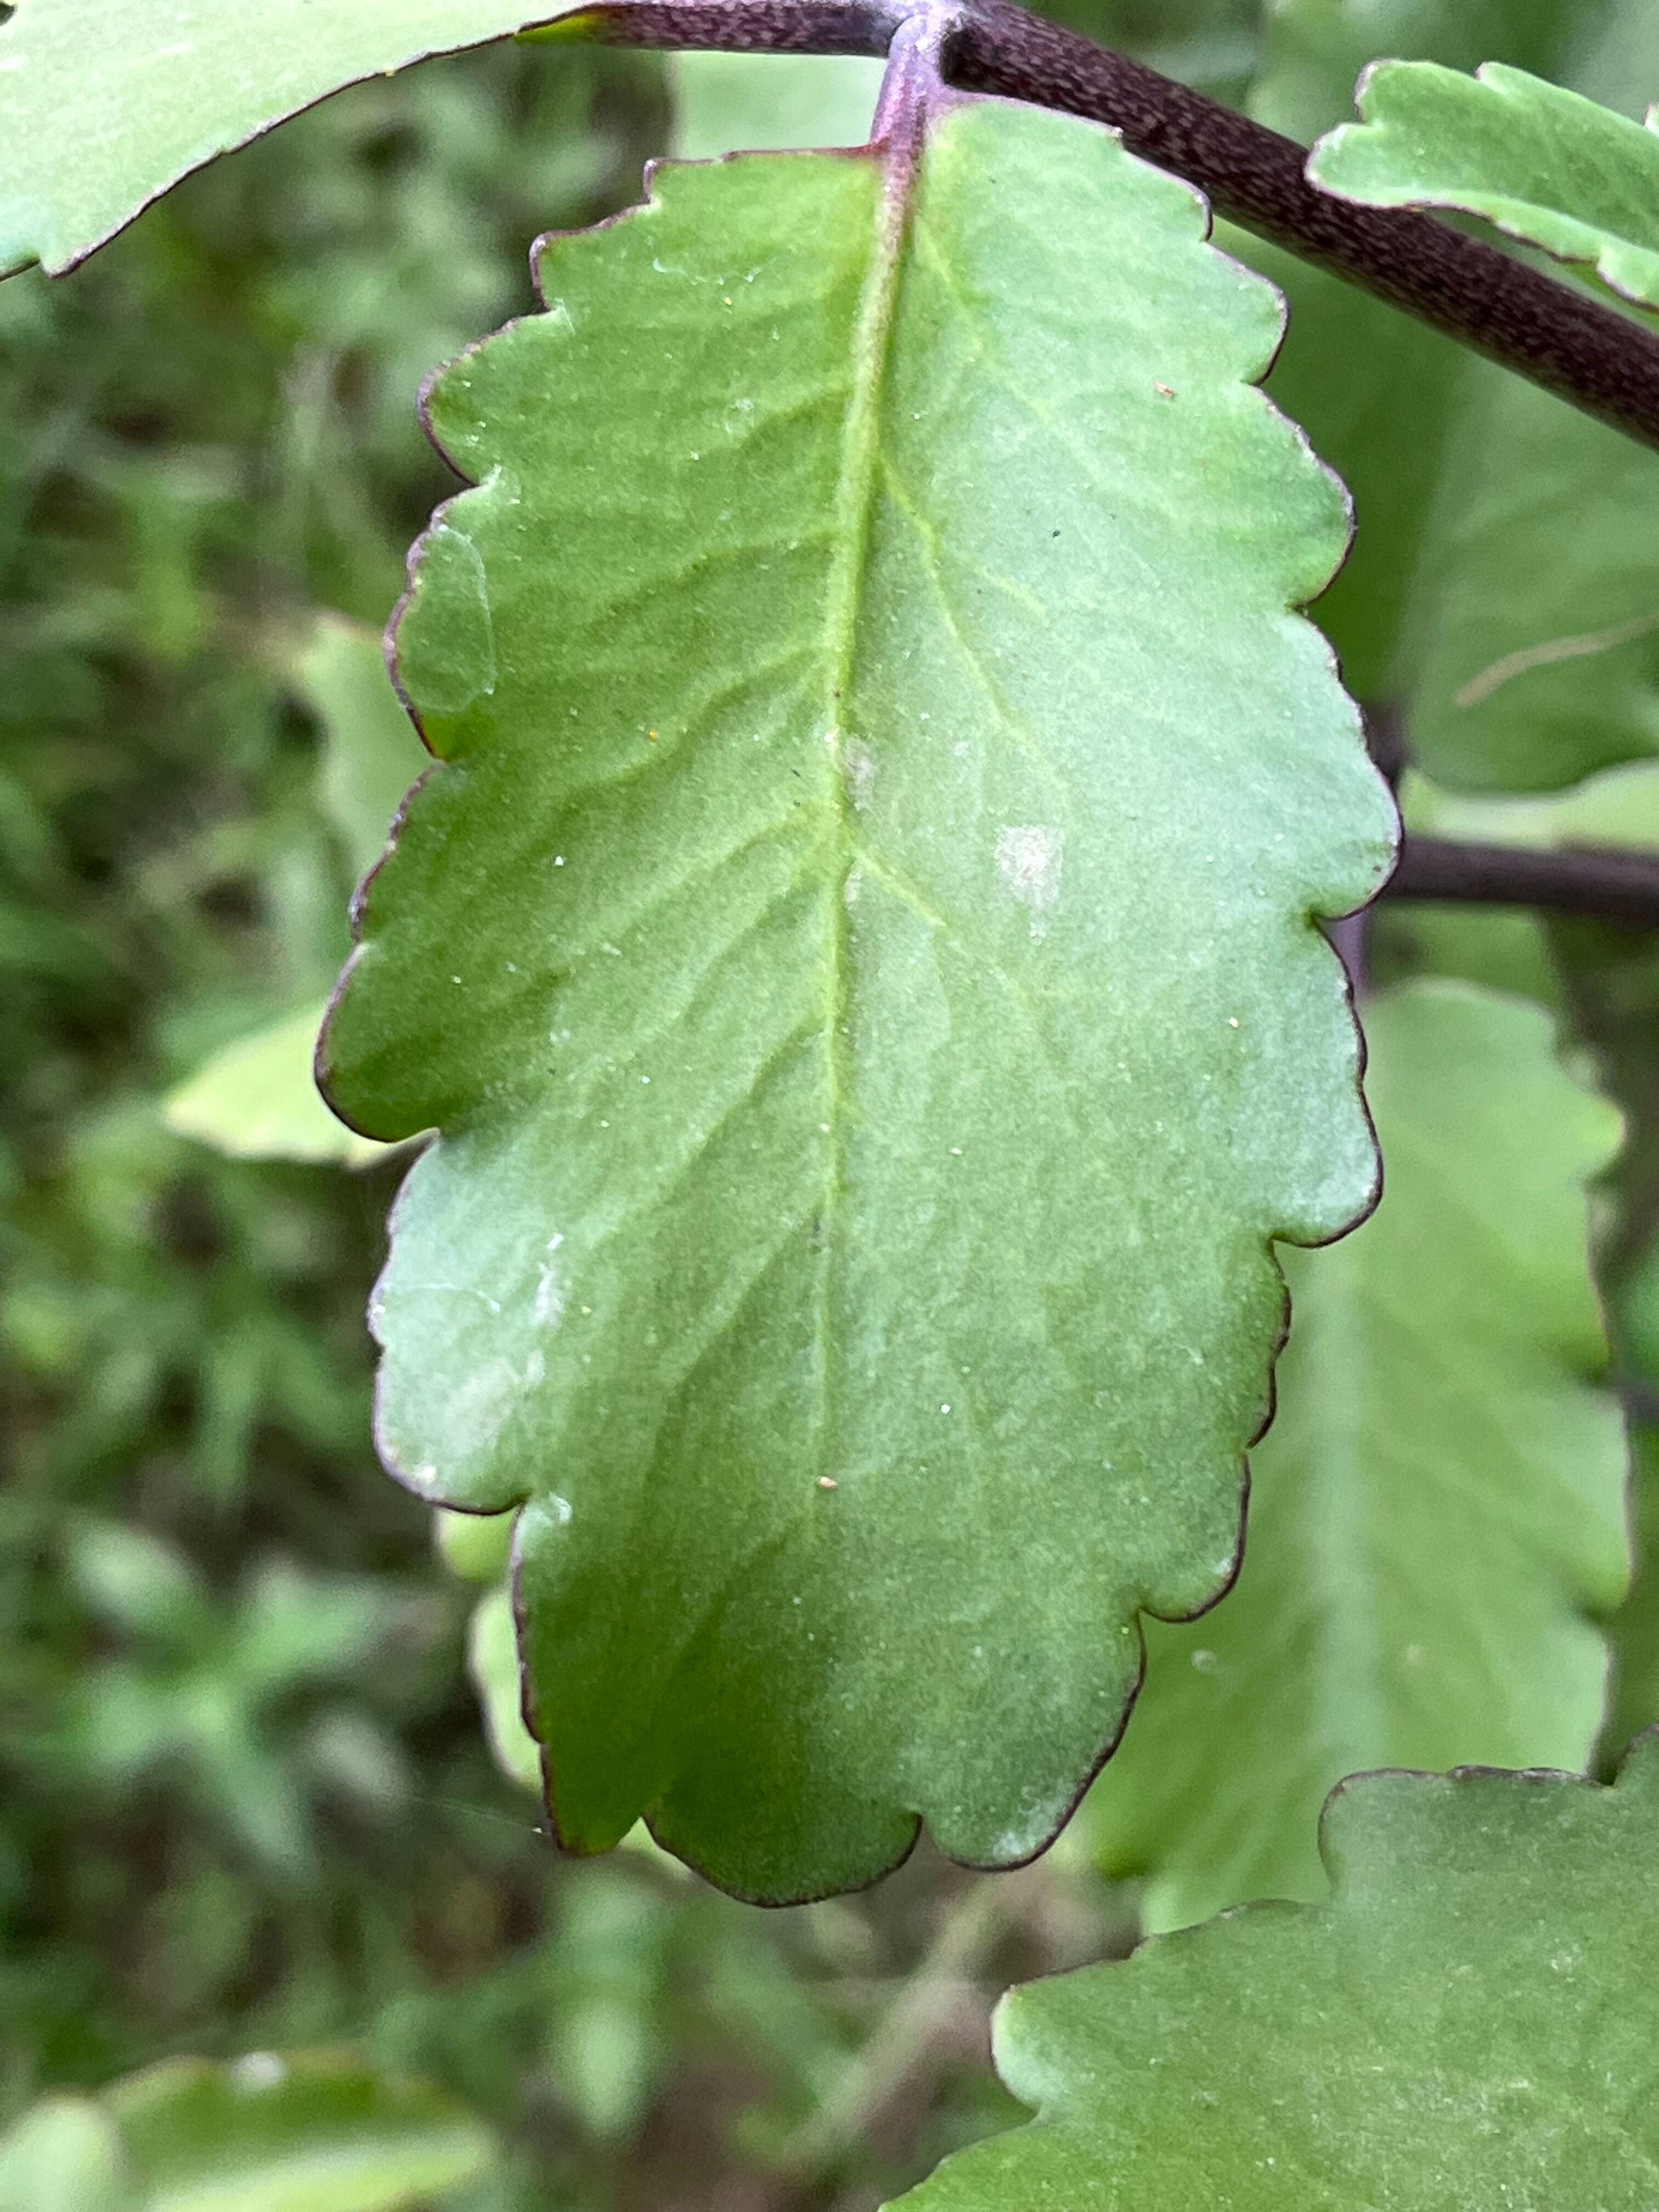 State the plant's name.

pathorkuci
